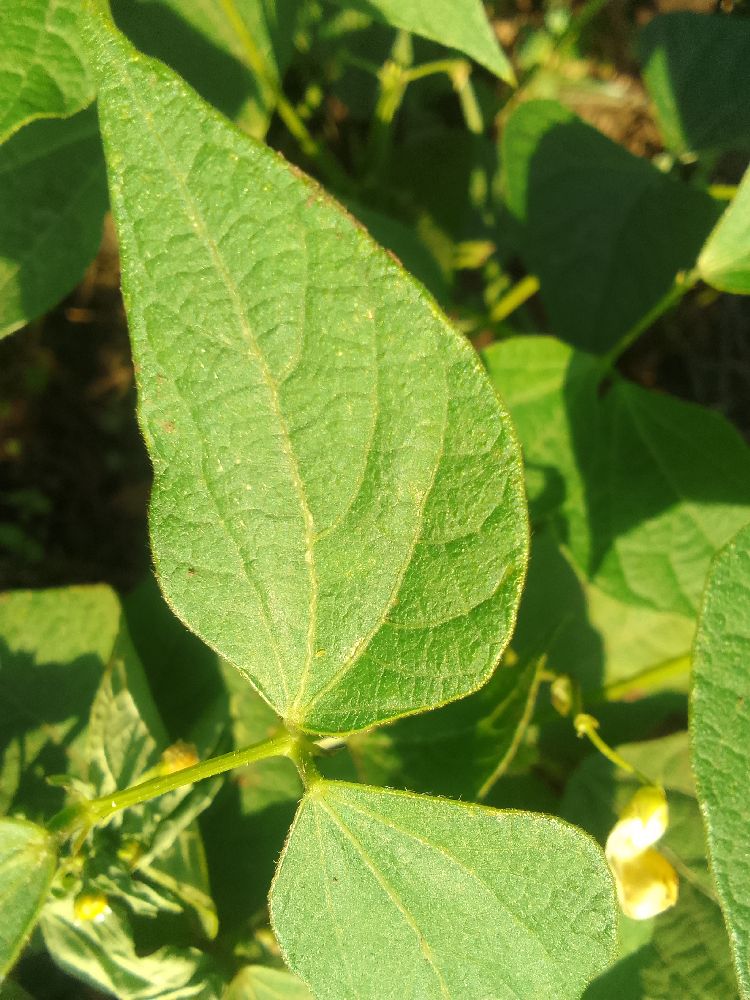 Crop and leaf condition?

common bean, healthy
